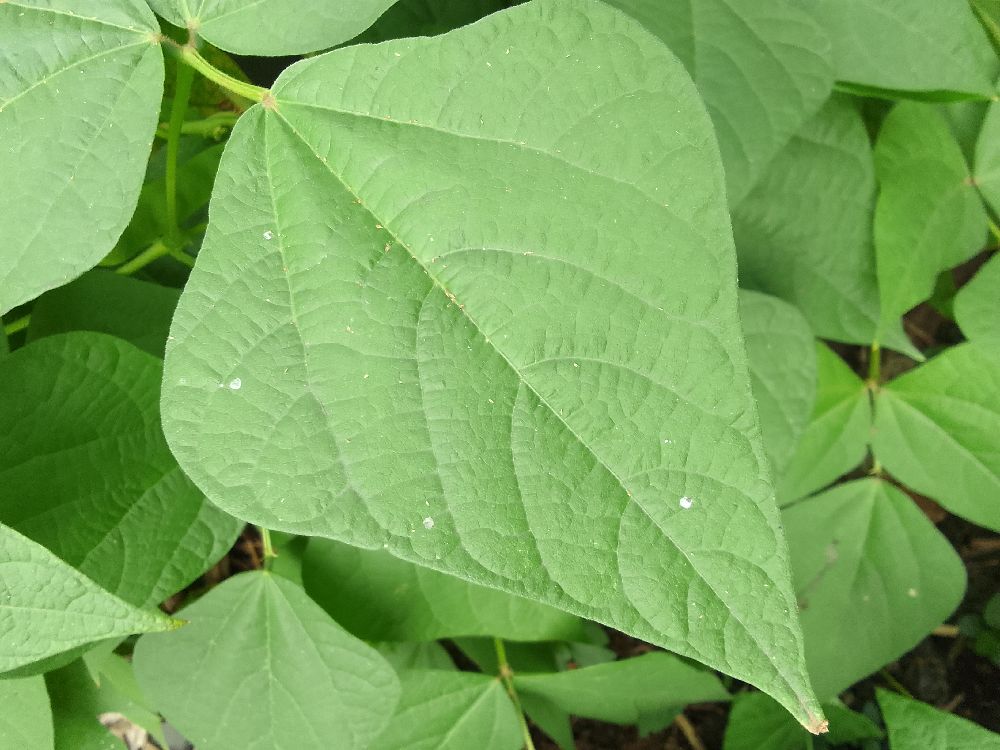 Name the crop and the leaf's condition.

common bean, healthy
